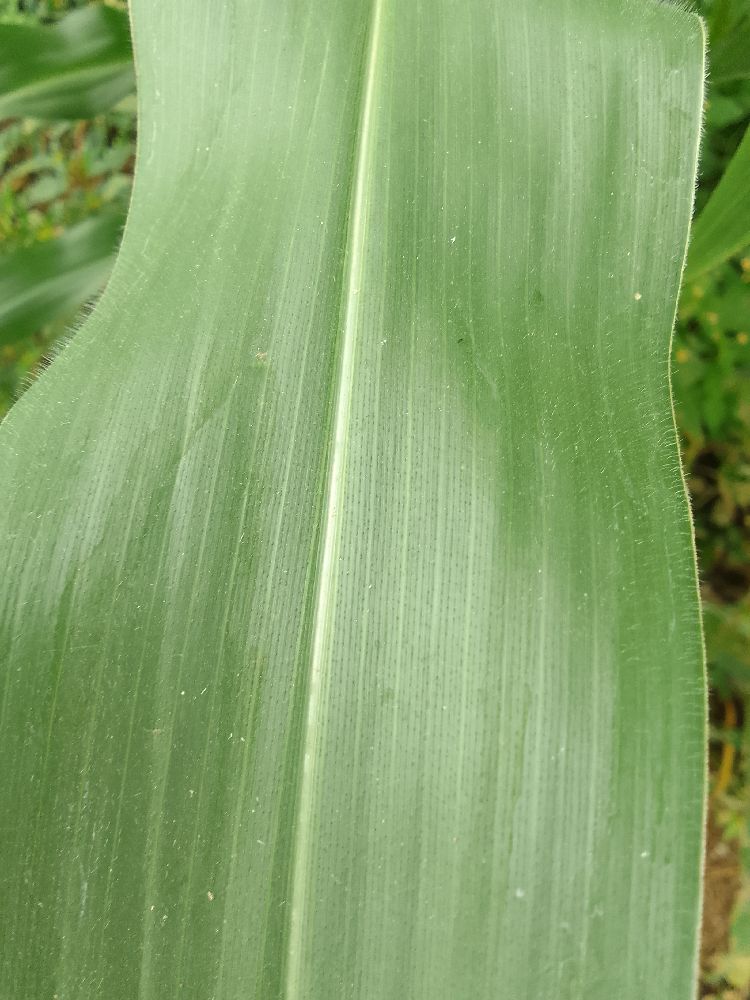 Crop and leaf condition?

maize, healthy
